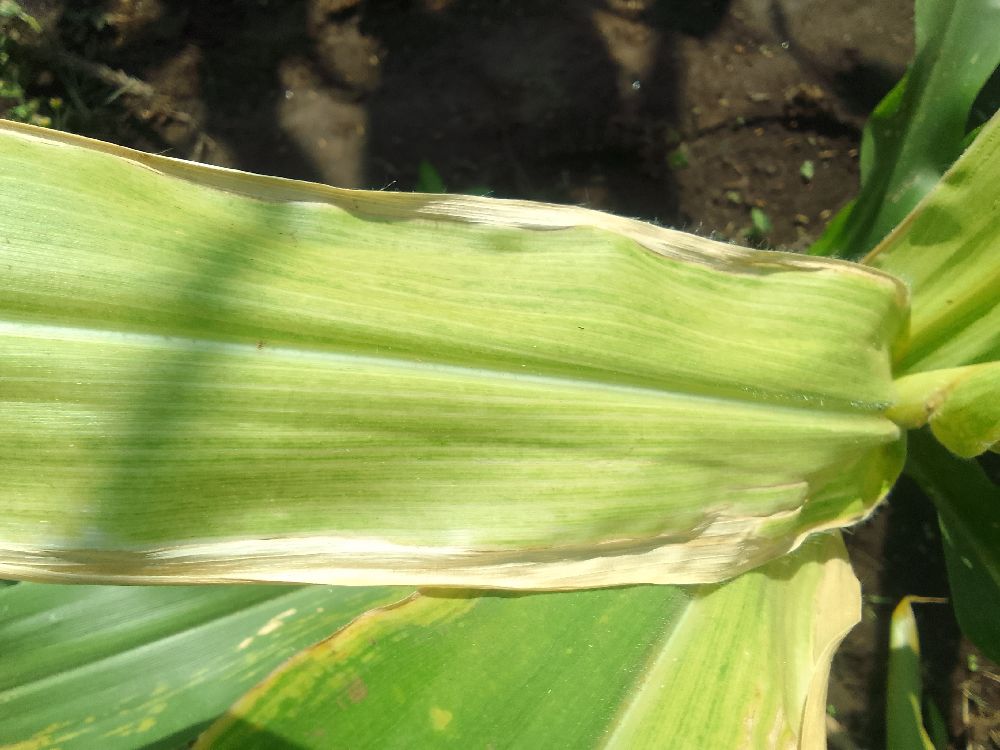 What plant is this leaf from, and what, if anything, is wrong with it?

maize, maize lethal necrosis
